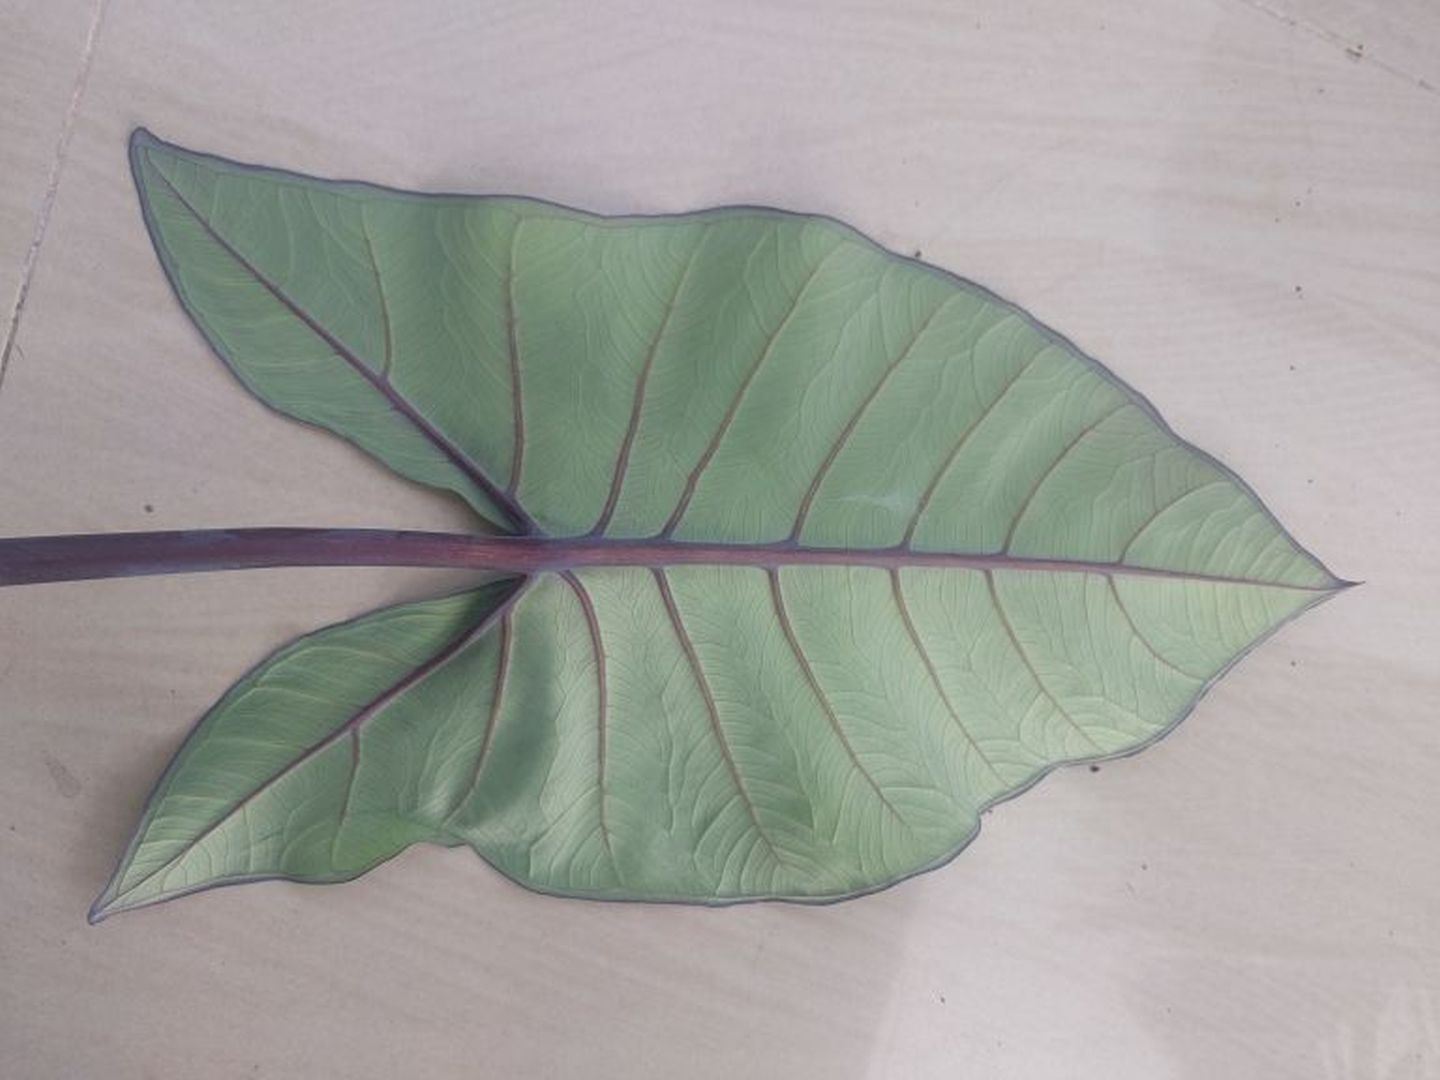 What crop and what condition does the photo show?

taro, healthy
